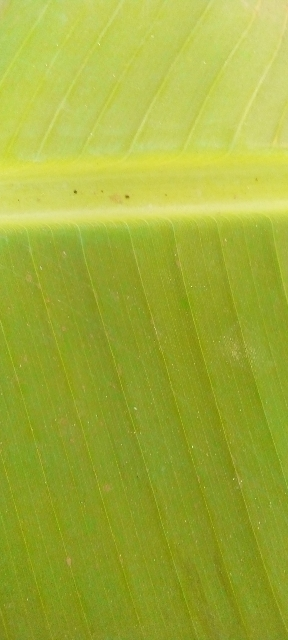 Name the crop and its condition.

banana, healthy
